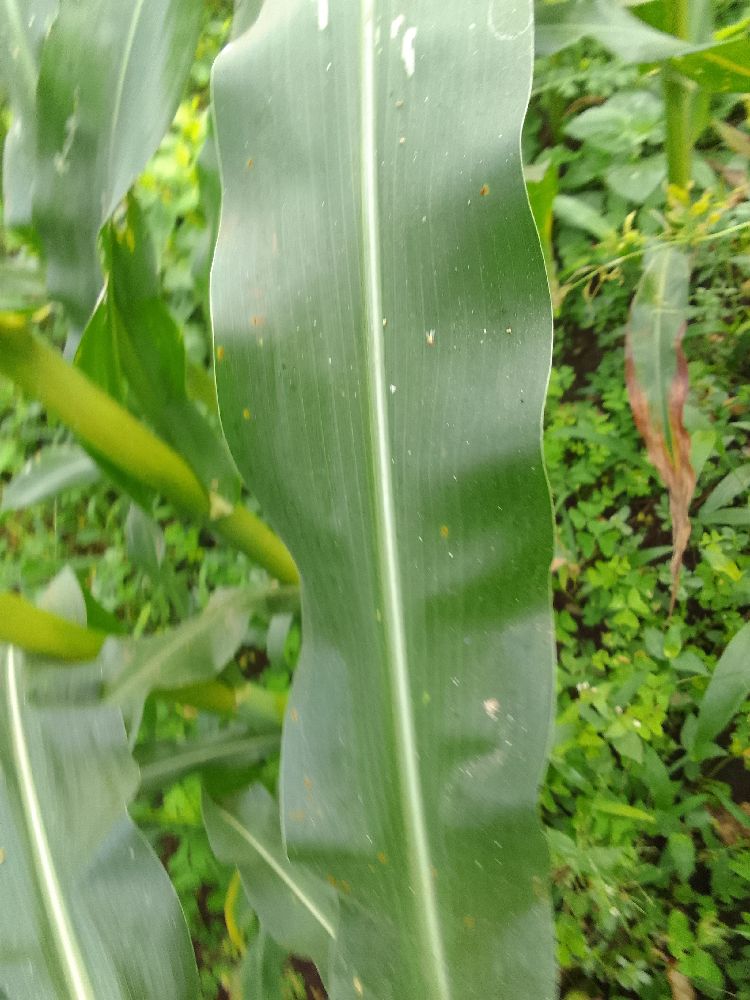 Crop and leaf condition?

maize, healthy
